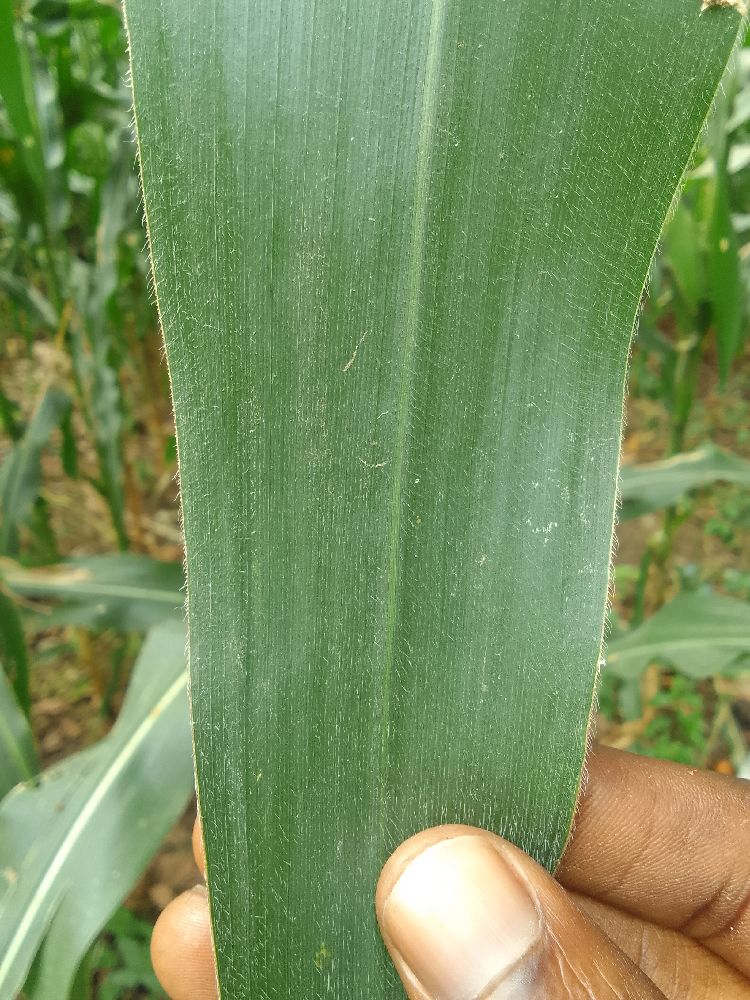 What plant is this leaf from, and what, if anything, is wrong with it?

maize, healthy
